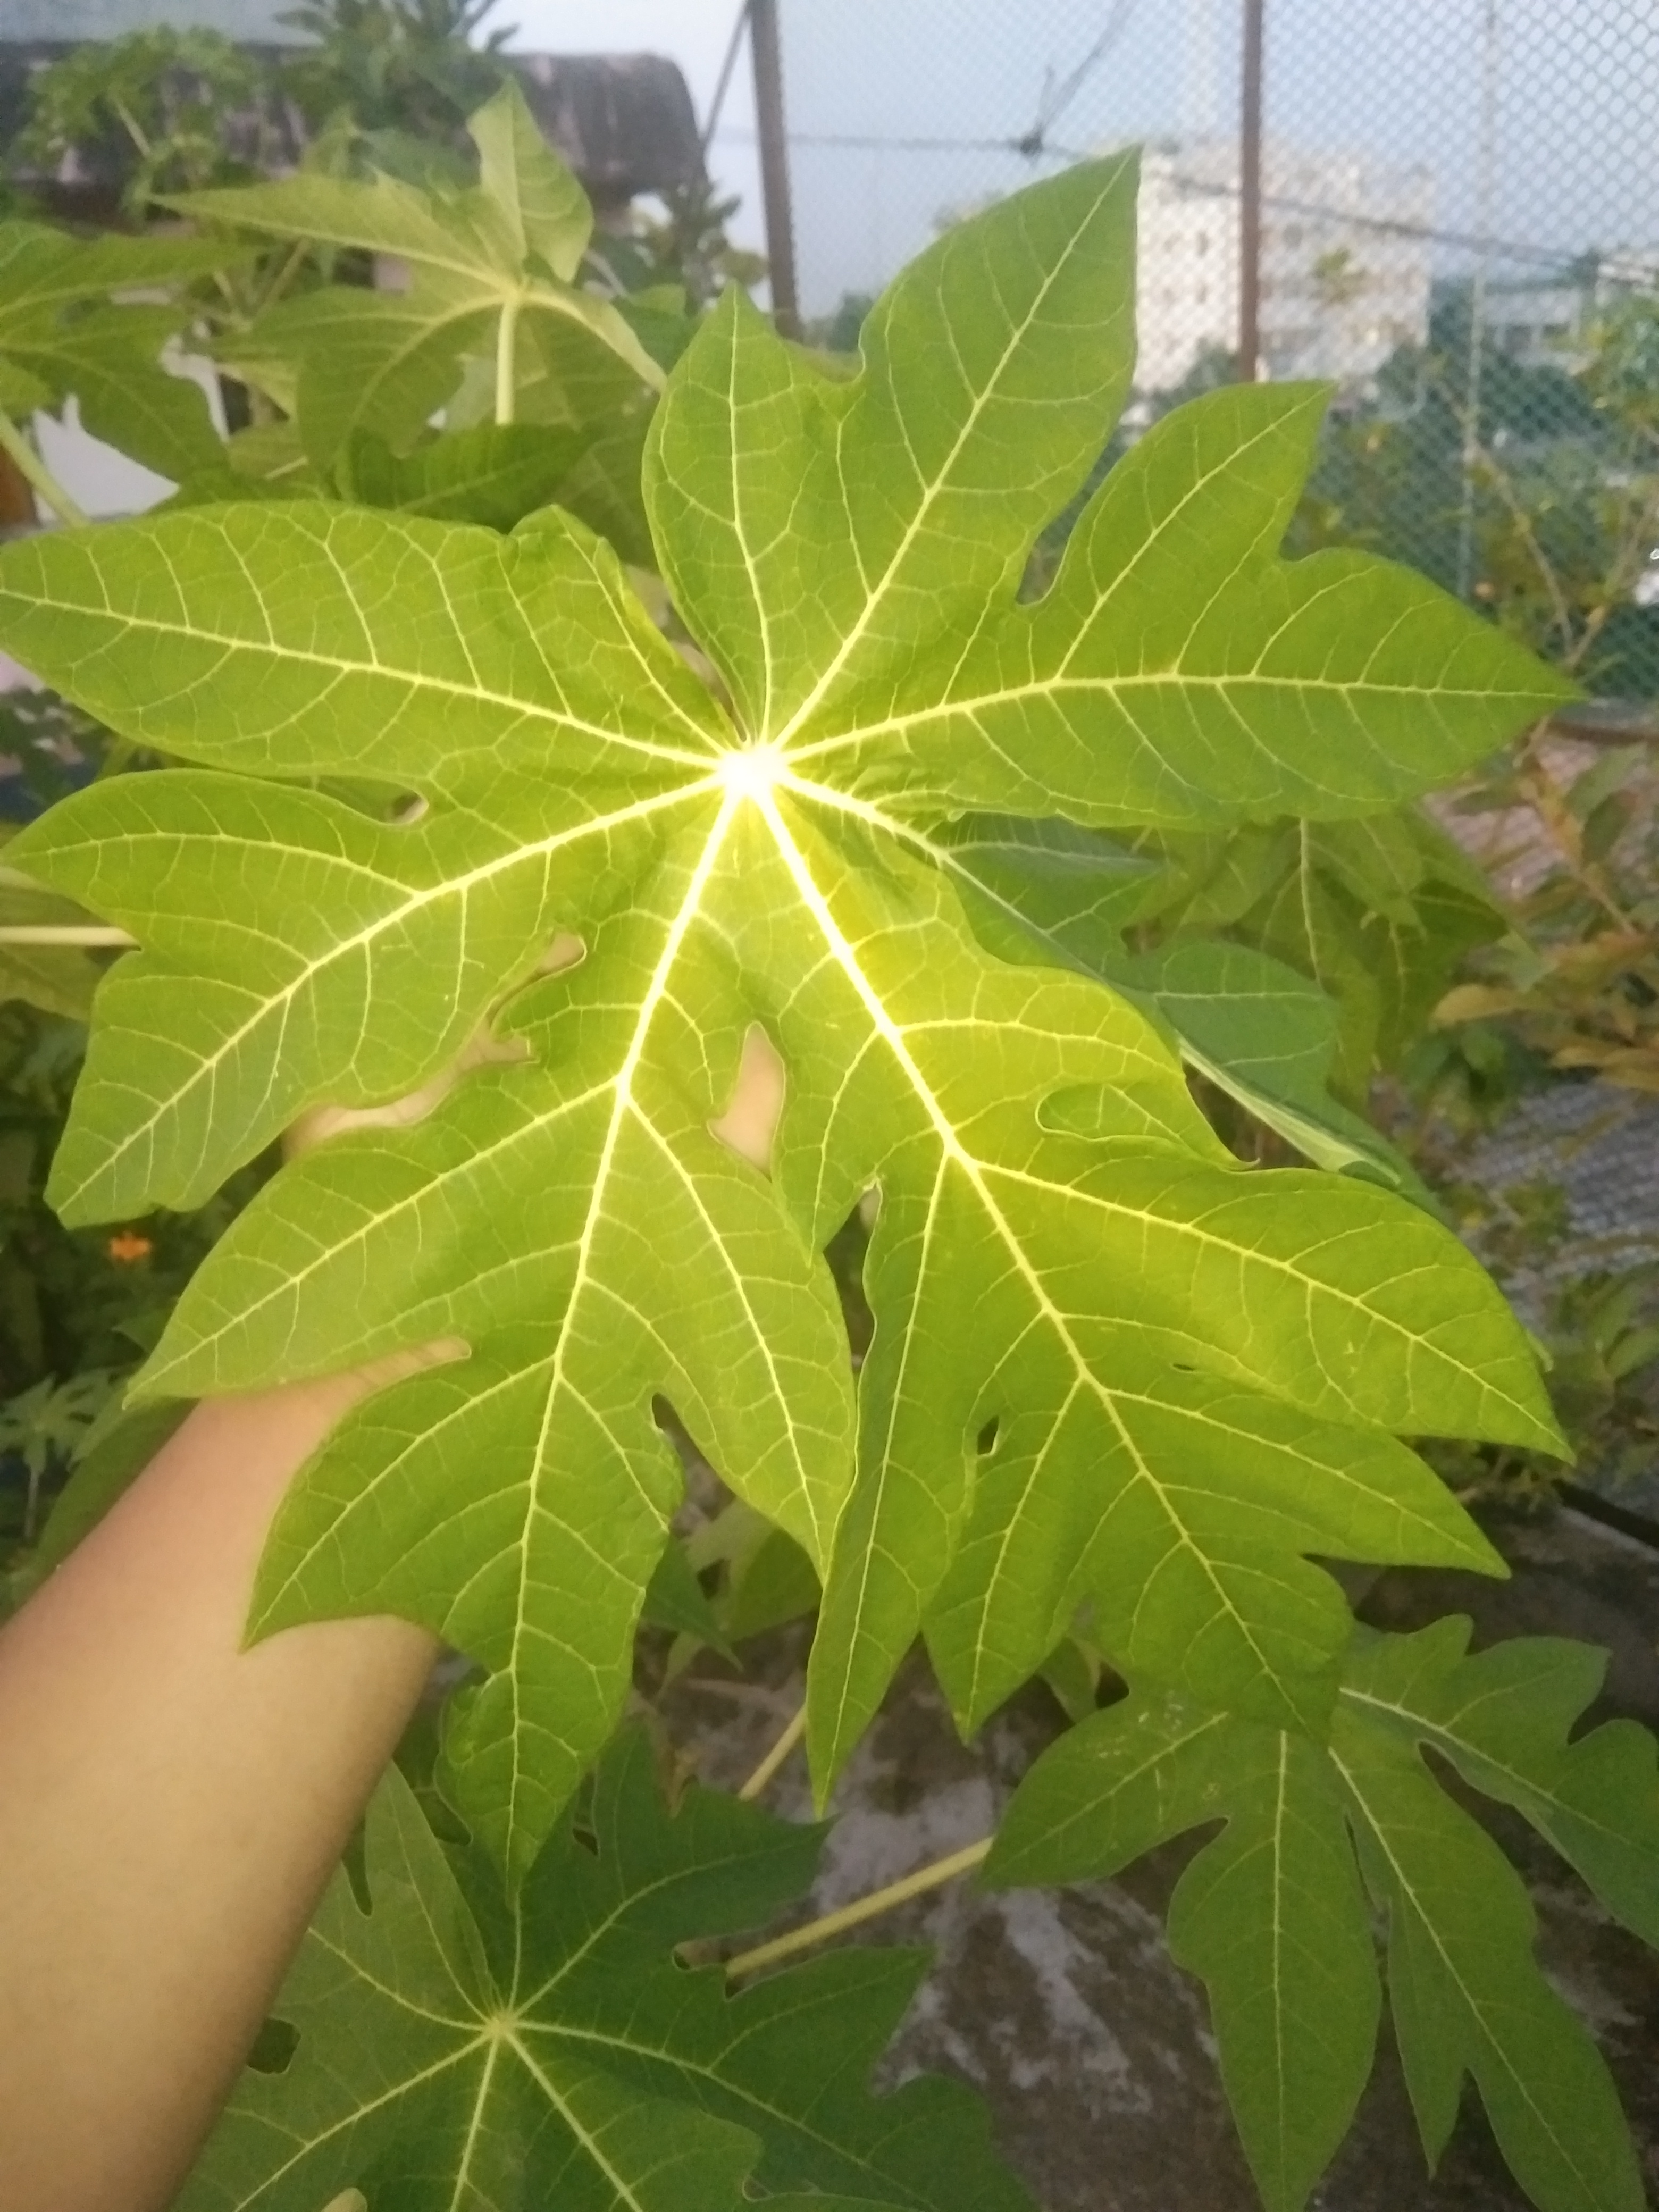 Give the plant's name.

papaya
